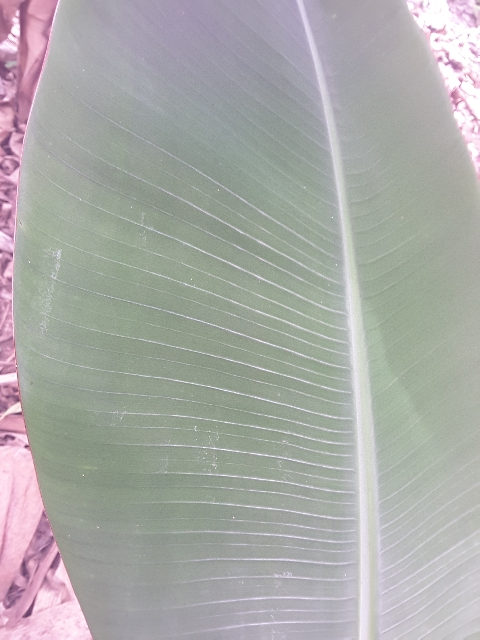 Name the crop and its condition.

banana, healthy
